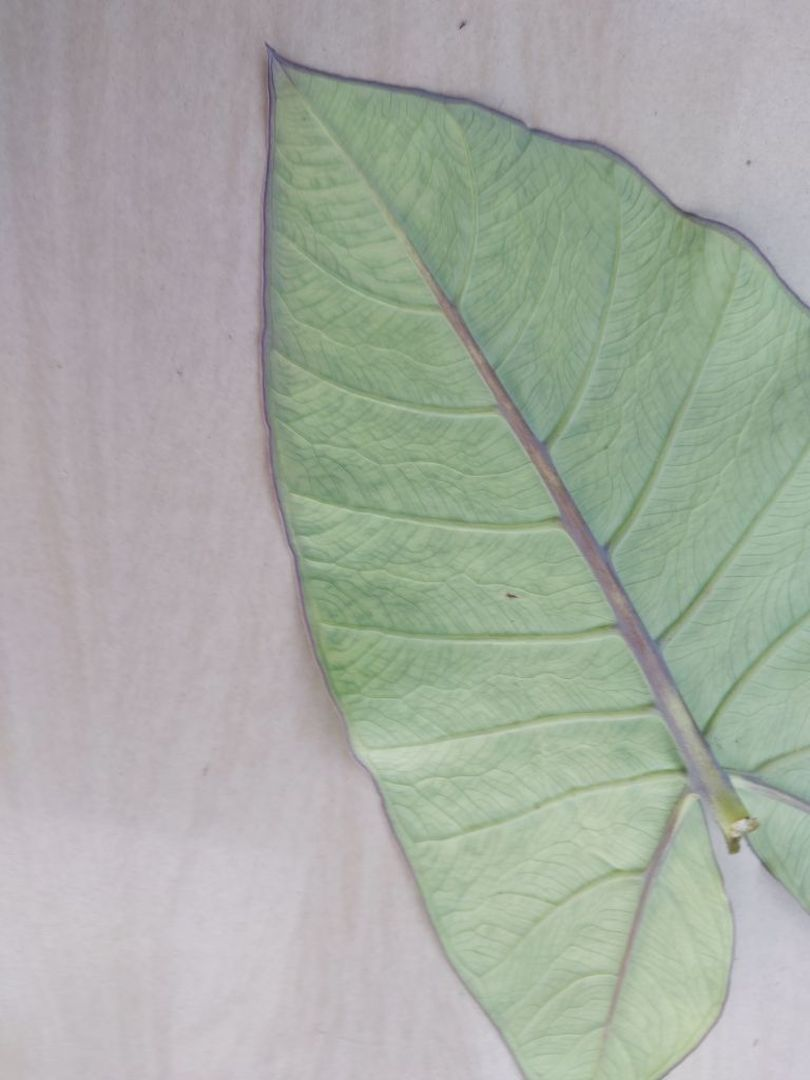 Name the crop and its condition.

taro, mosaic
